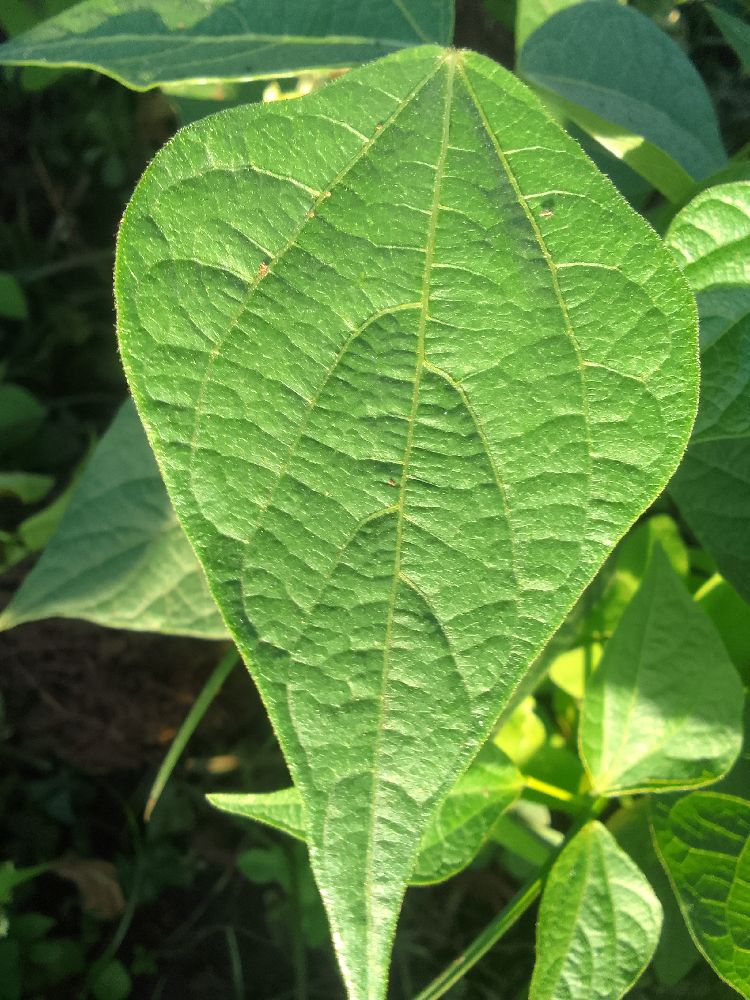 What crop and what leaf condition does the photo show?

common bean, healthy
